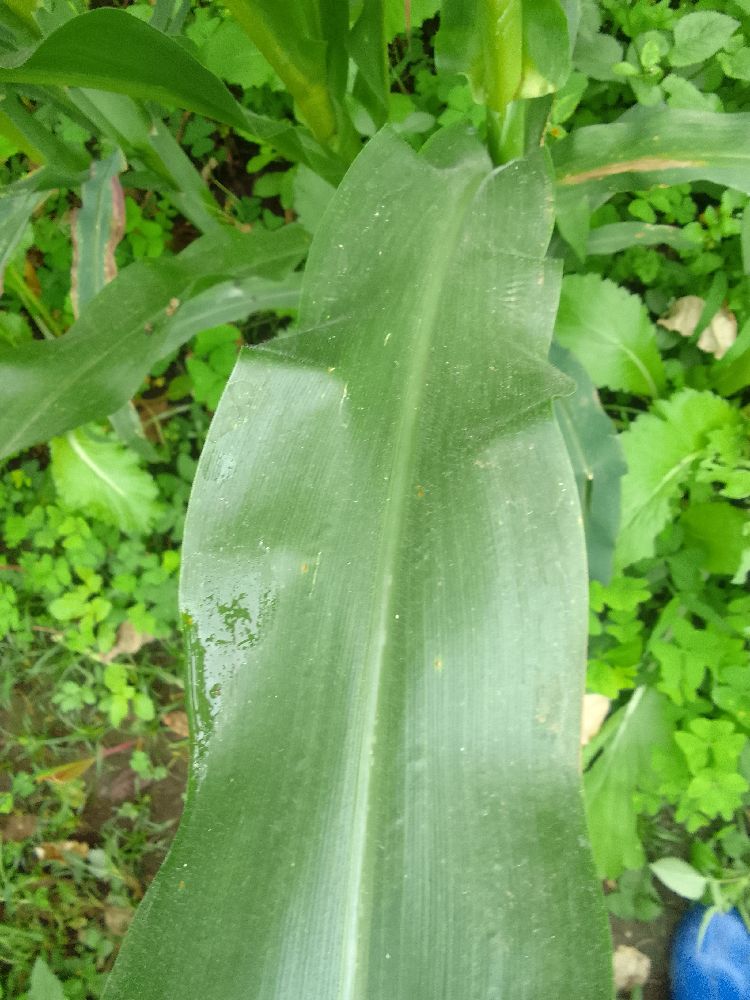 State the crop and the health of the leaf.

maize, healthy
